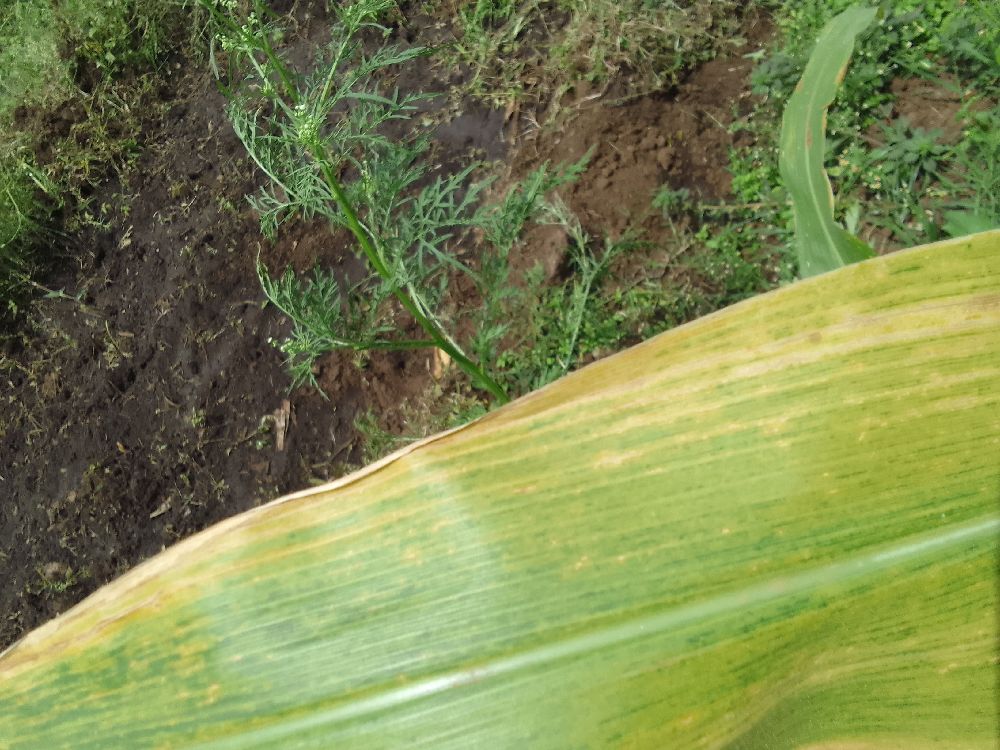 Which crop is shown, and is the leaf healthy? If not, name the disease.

maize, maize lethal necrosis
